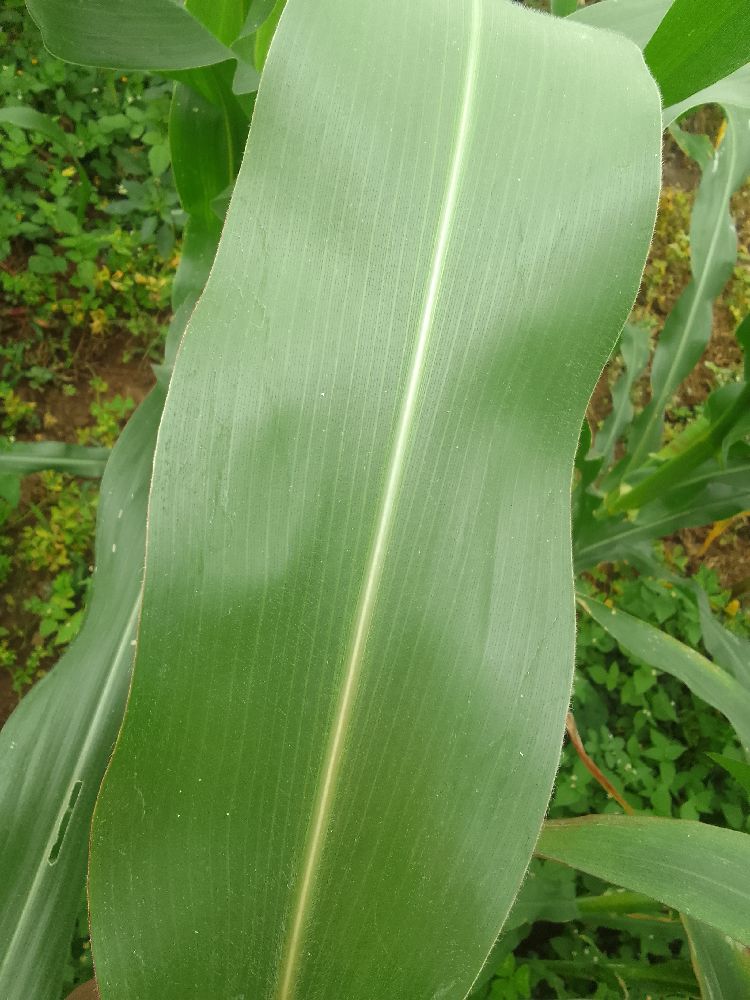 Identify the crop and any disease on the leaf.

maize, healthy
